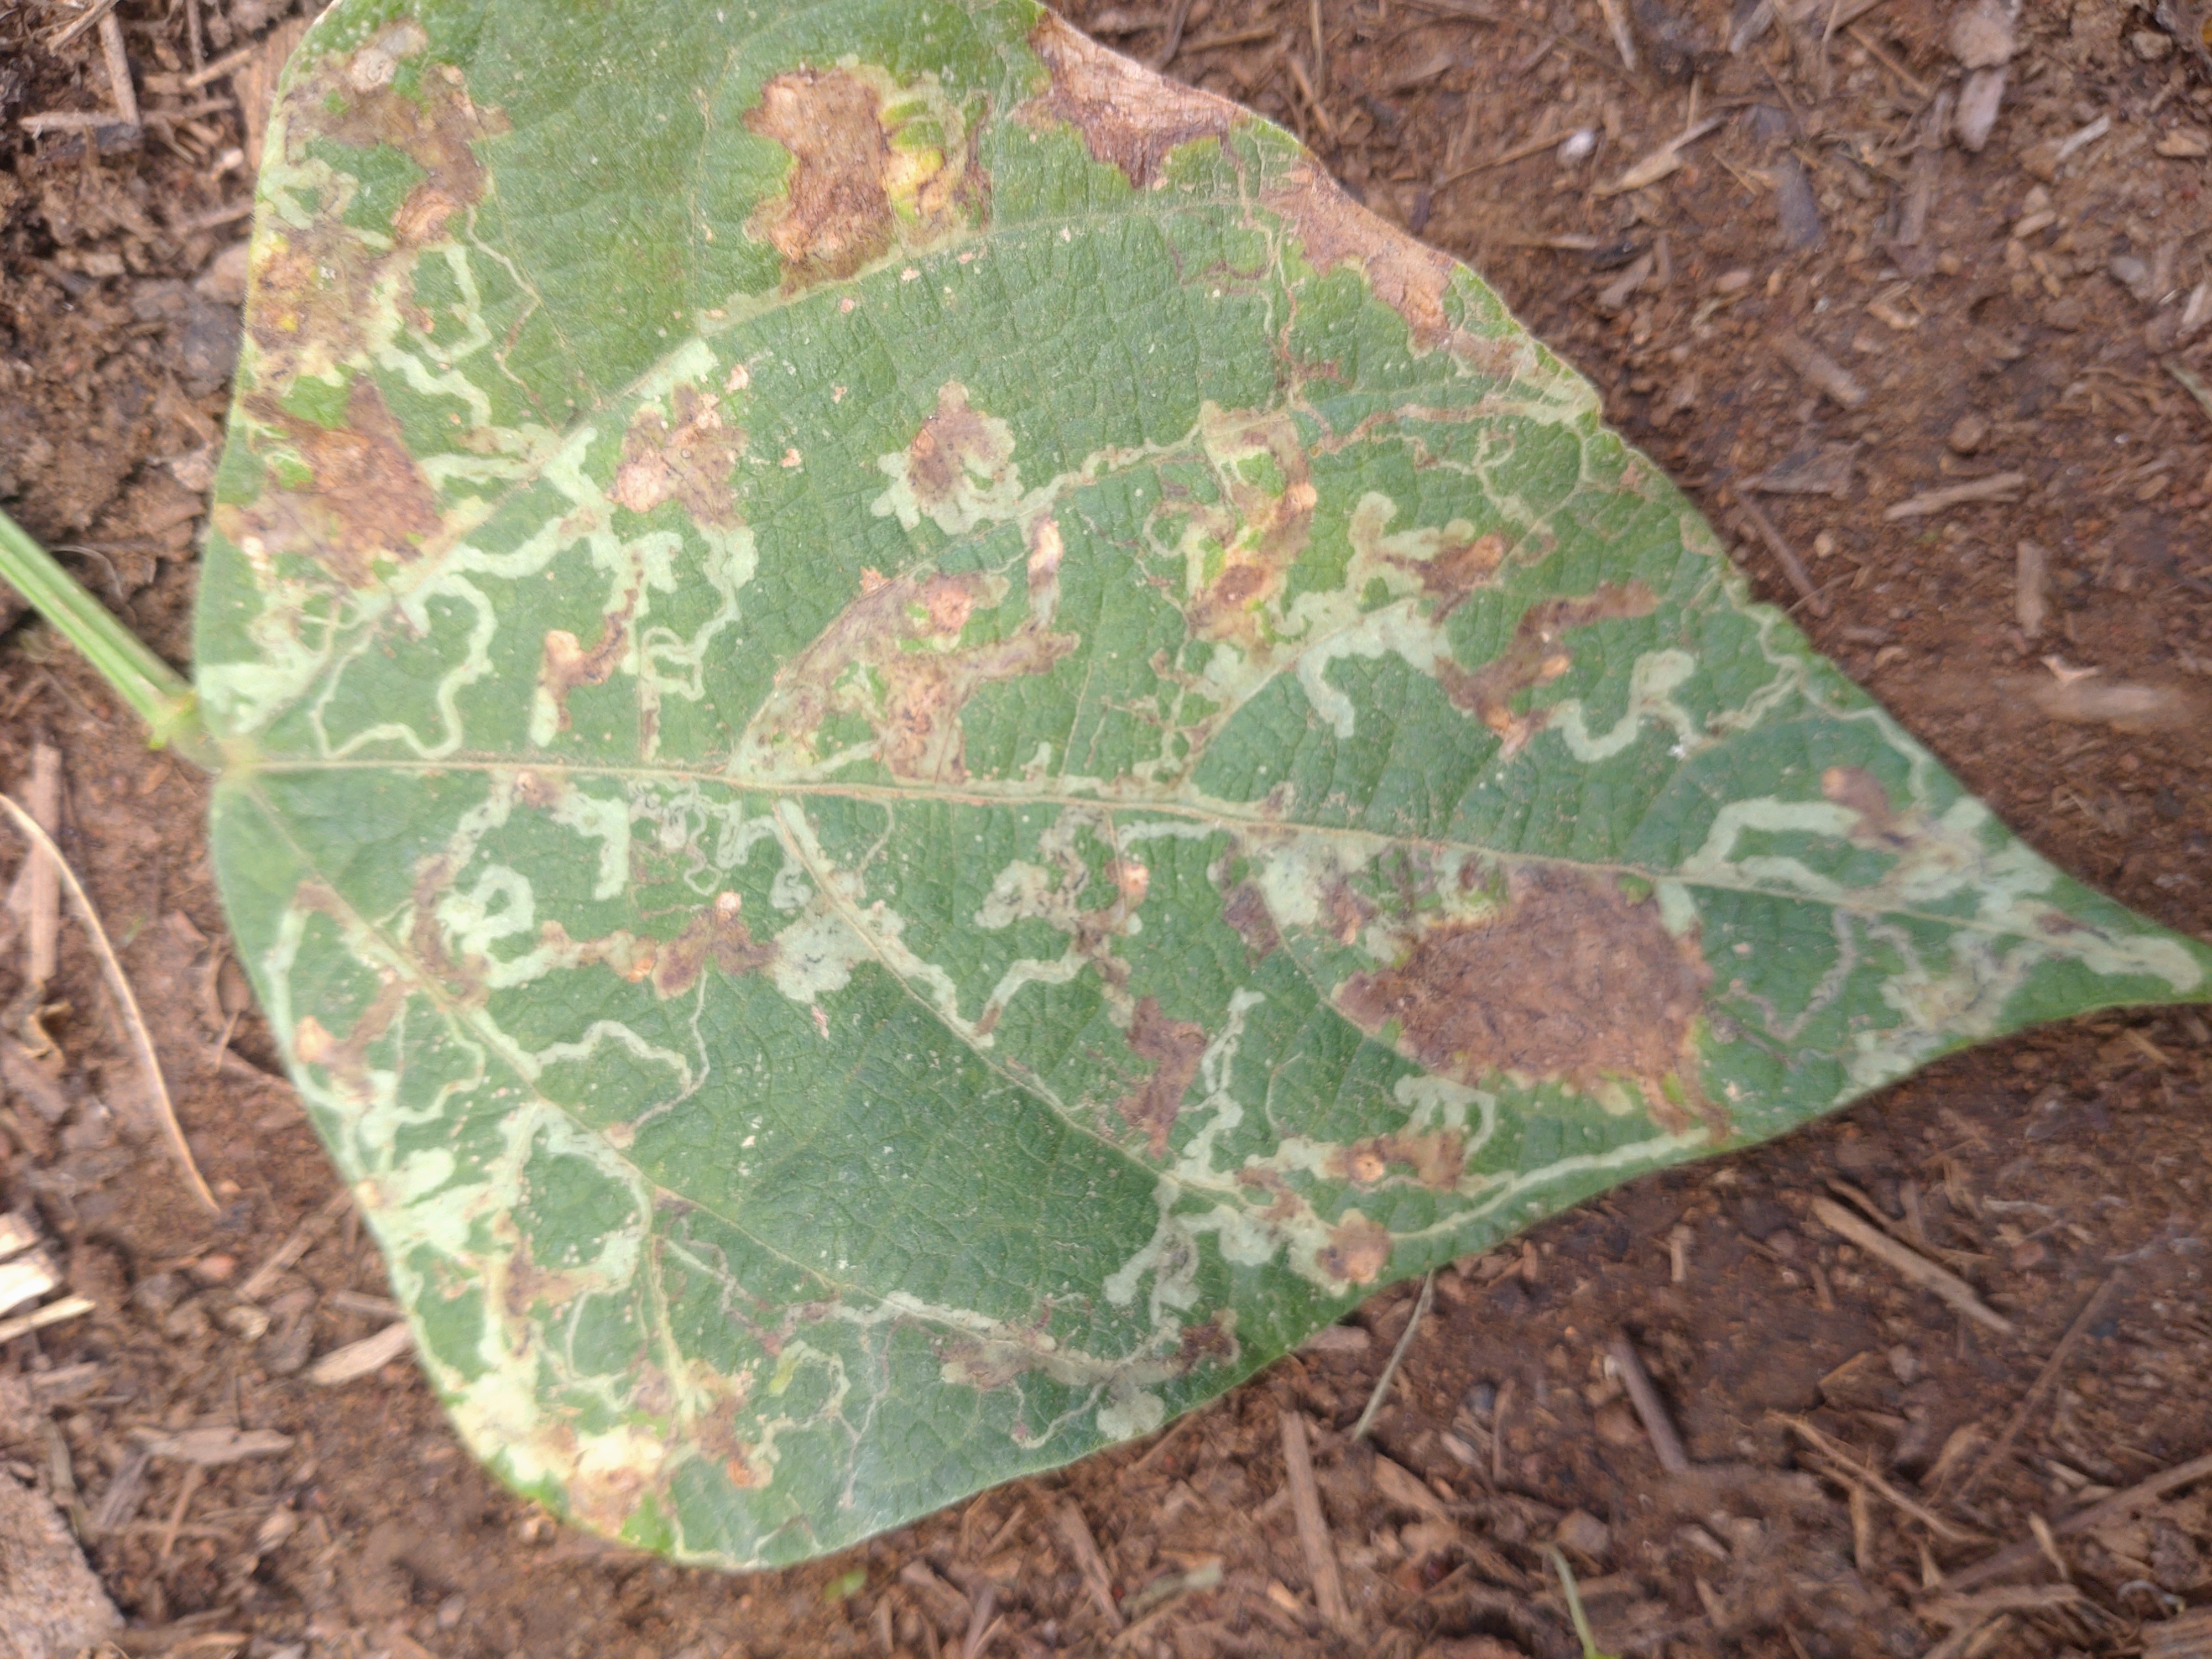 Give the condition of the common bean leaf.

anthracnose
